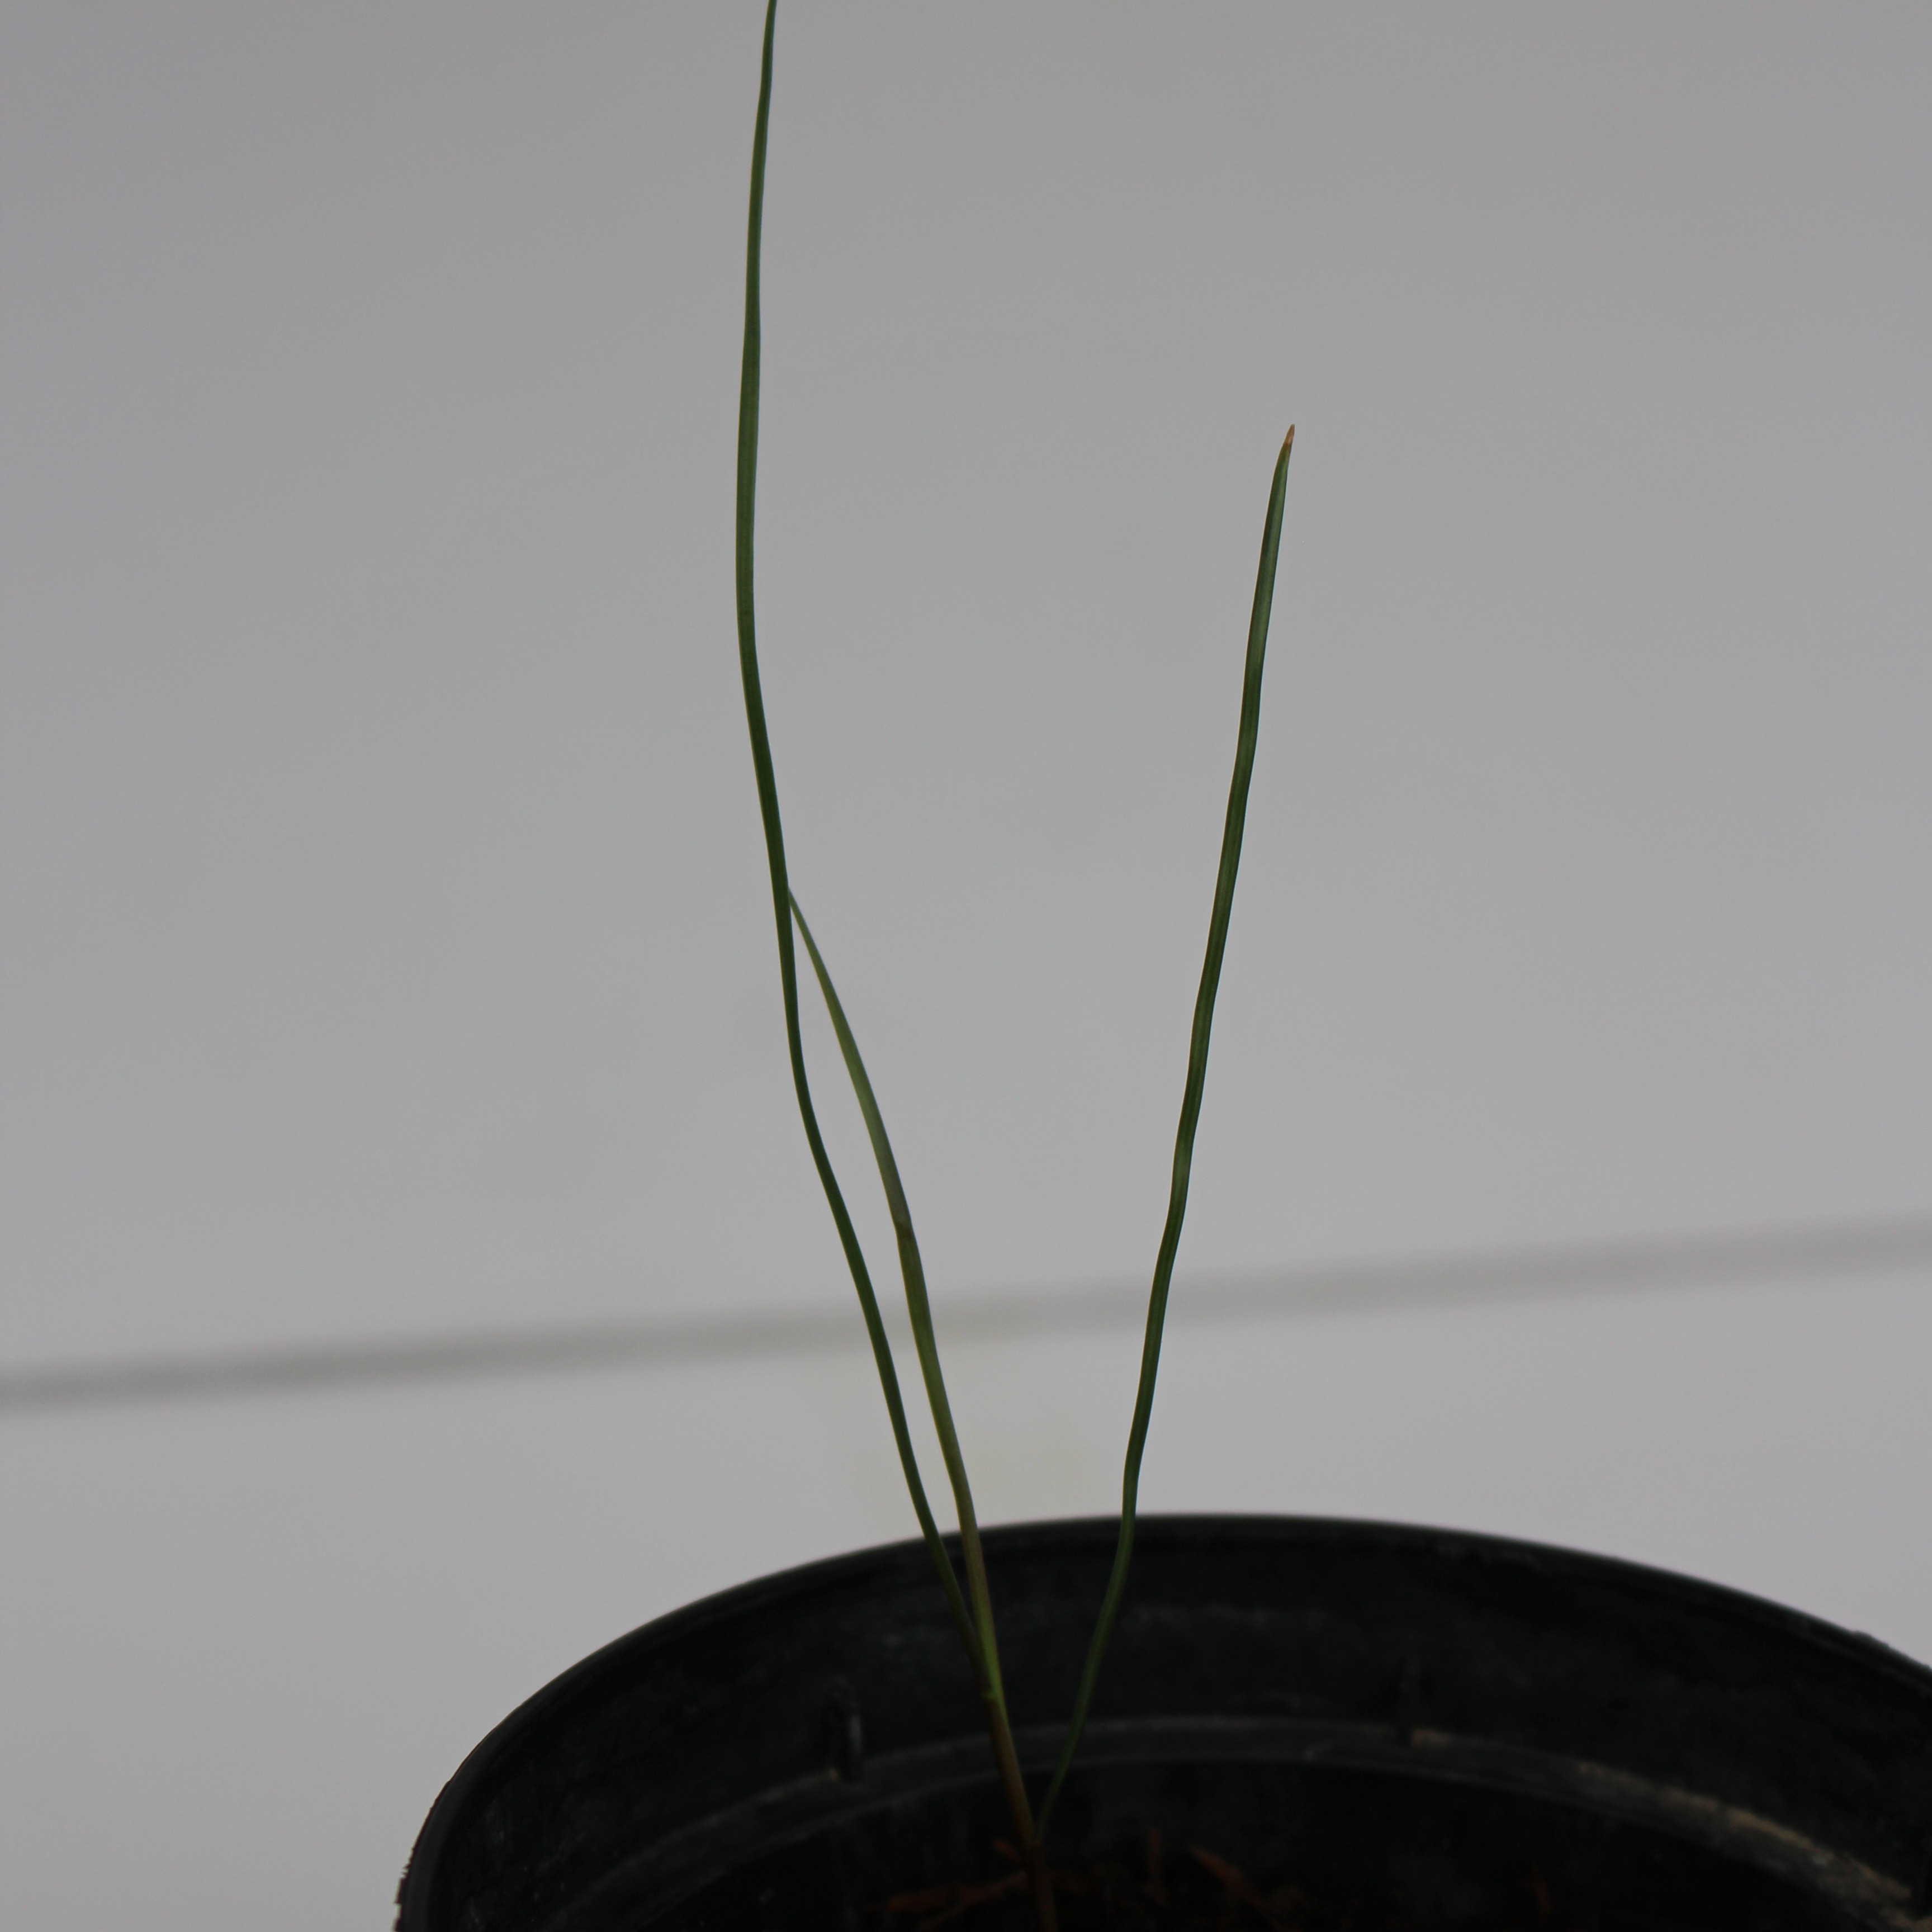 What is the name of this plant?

Lolium multiflorum
